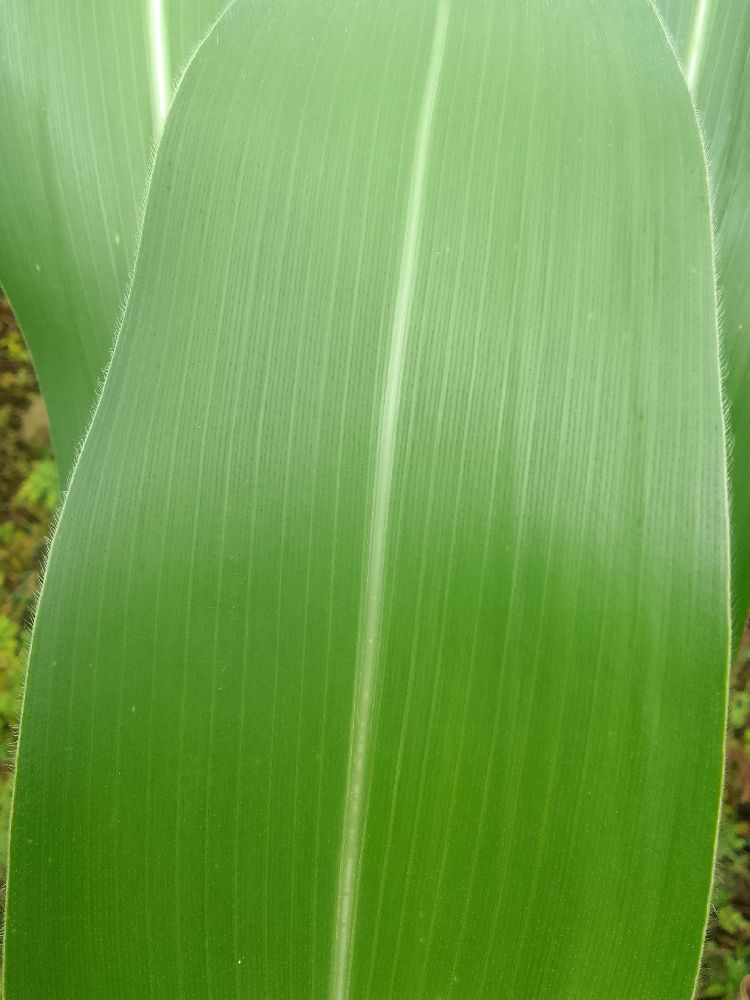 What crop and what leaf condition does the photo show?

maize, healthy
